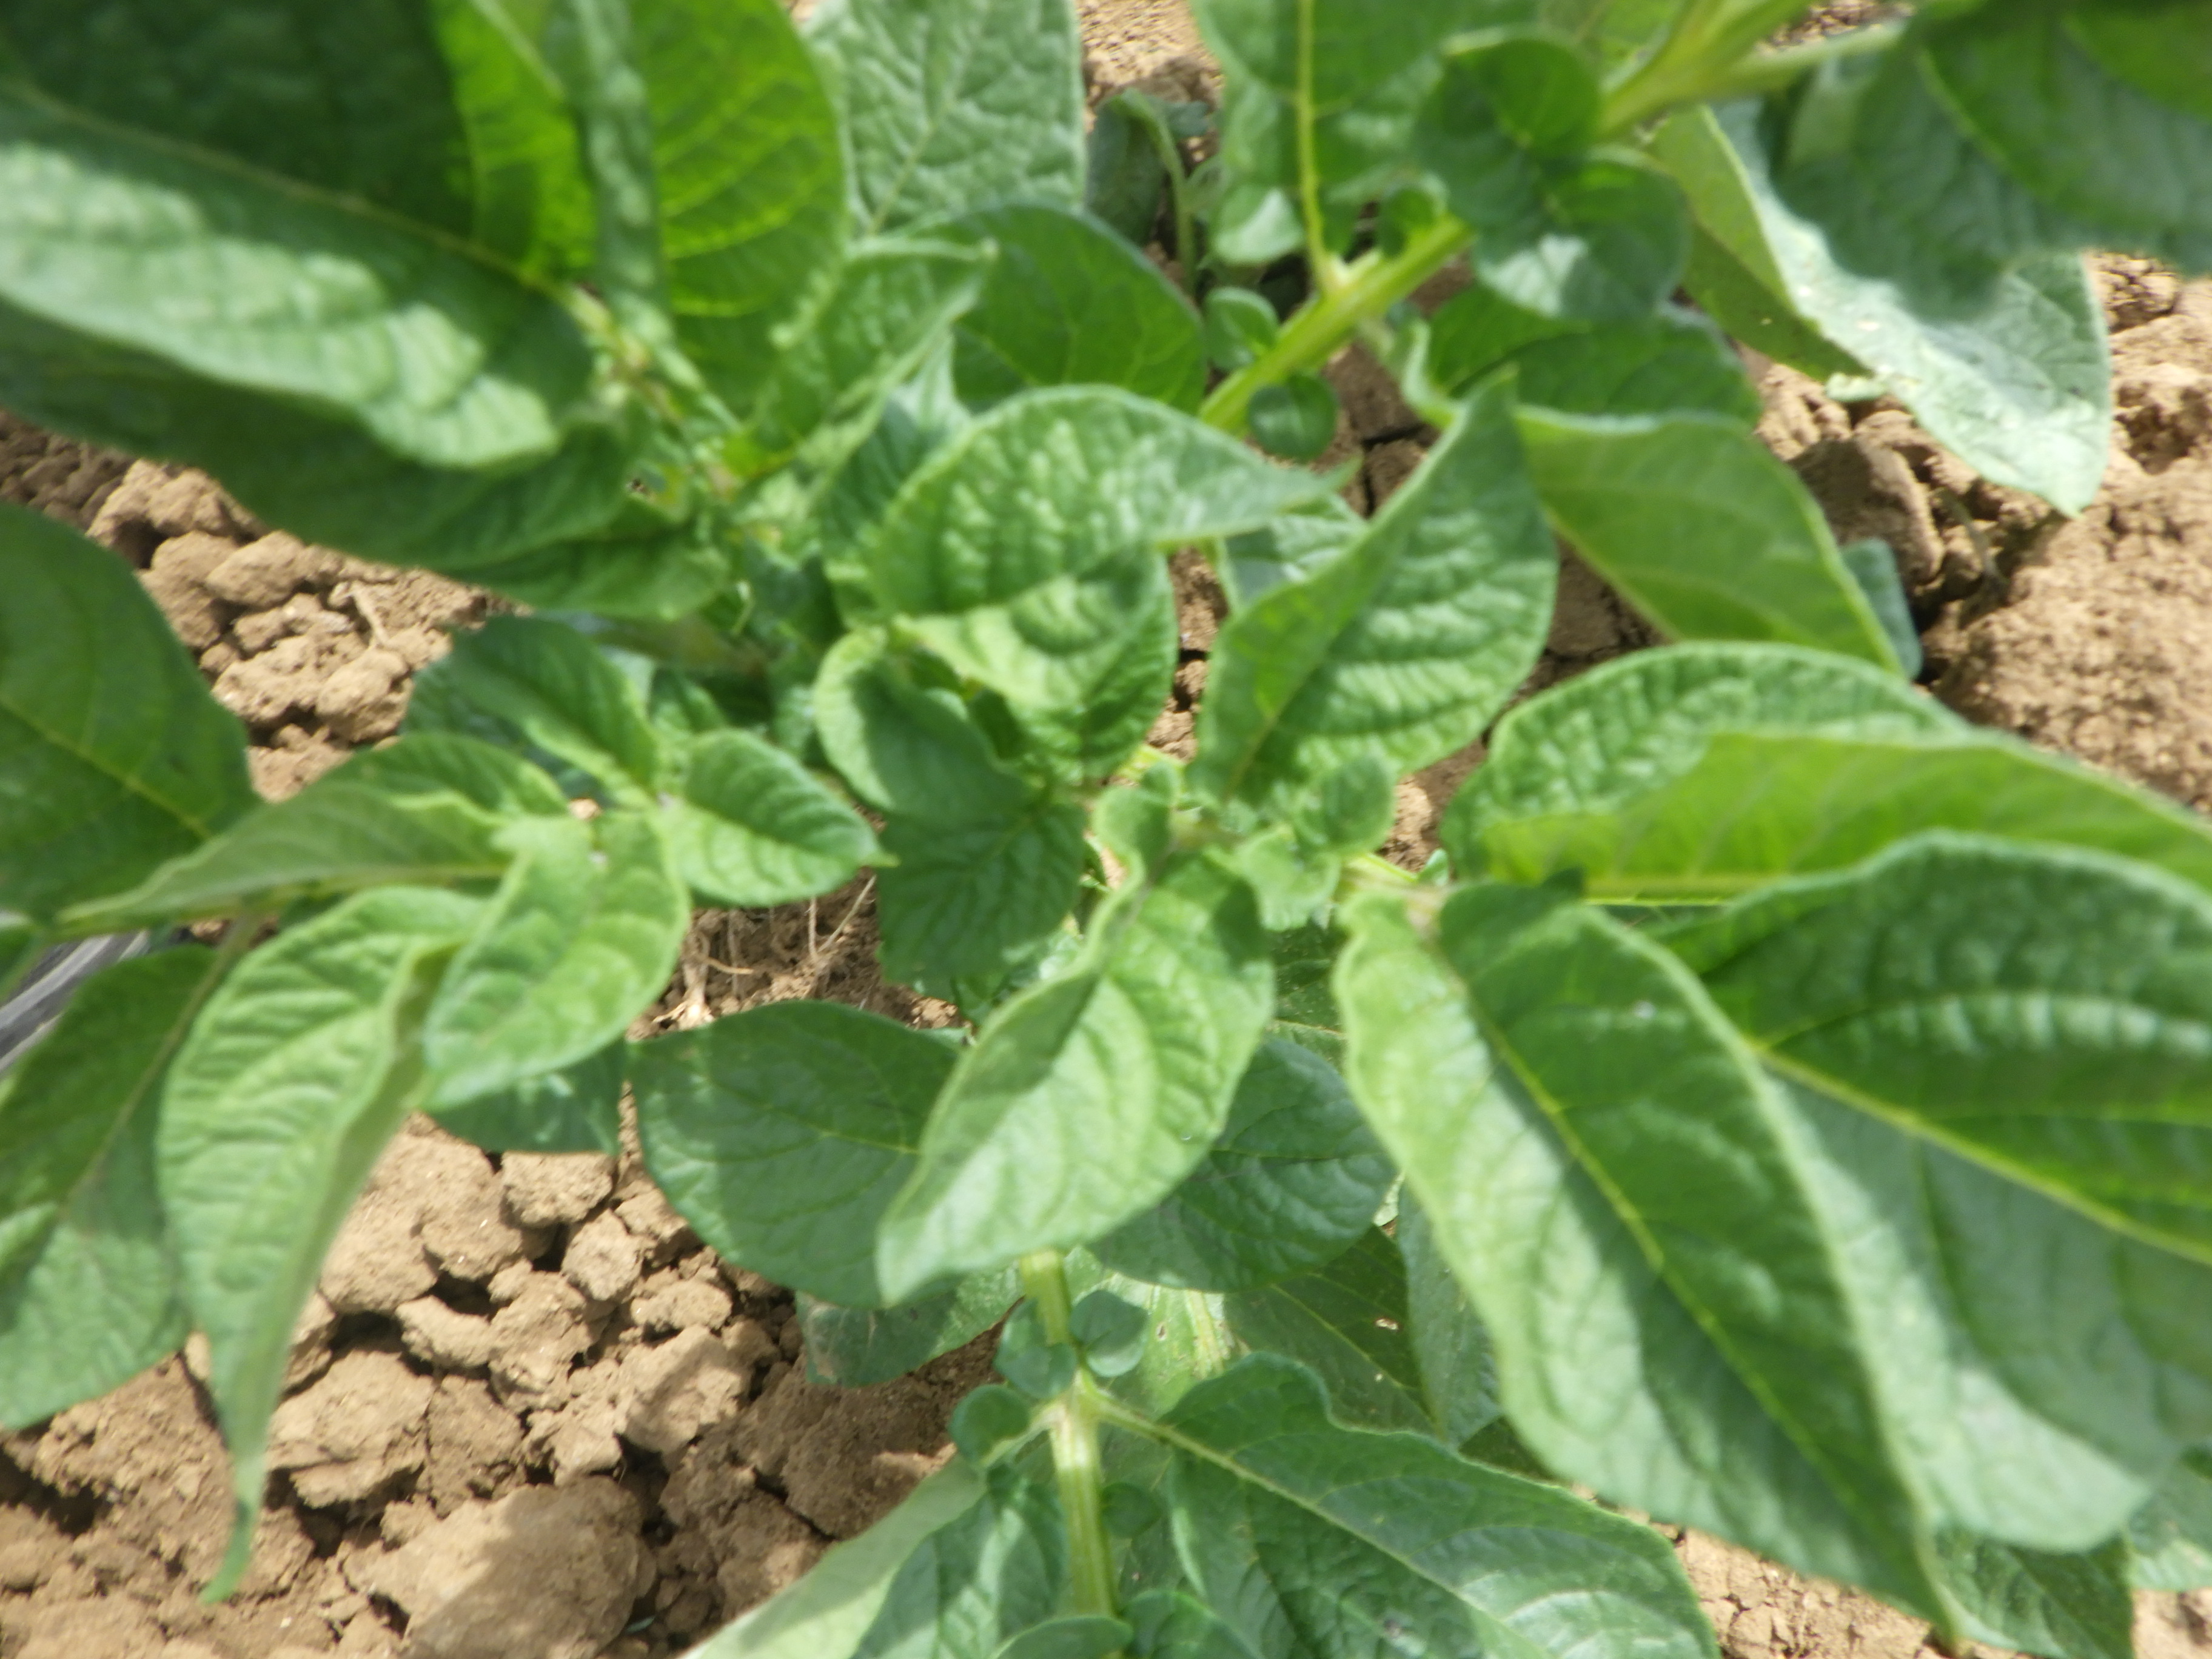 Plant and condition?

potato, phytophagous
